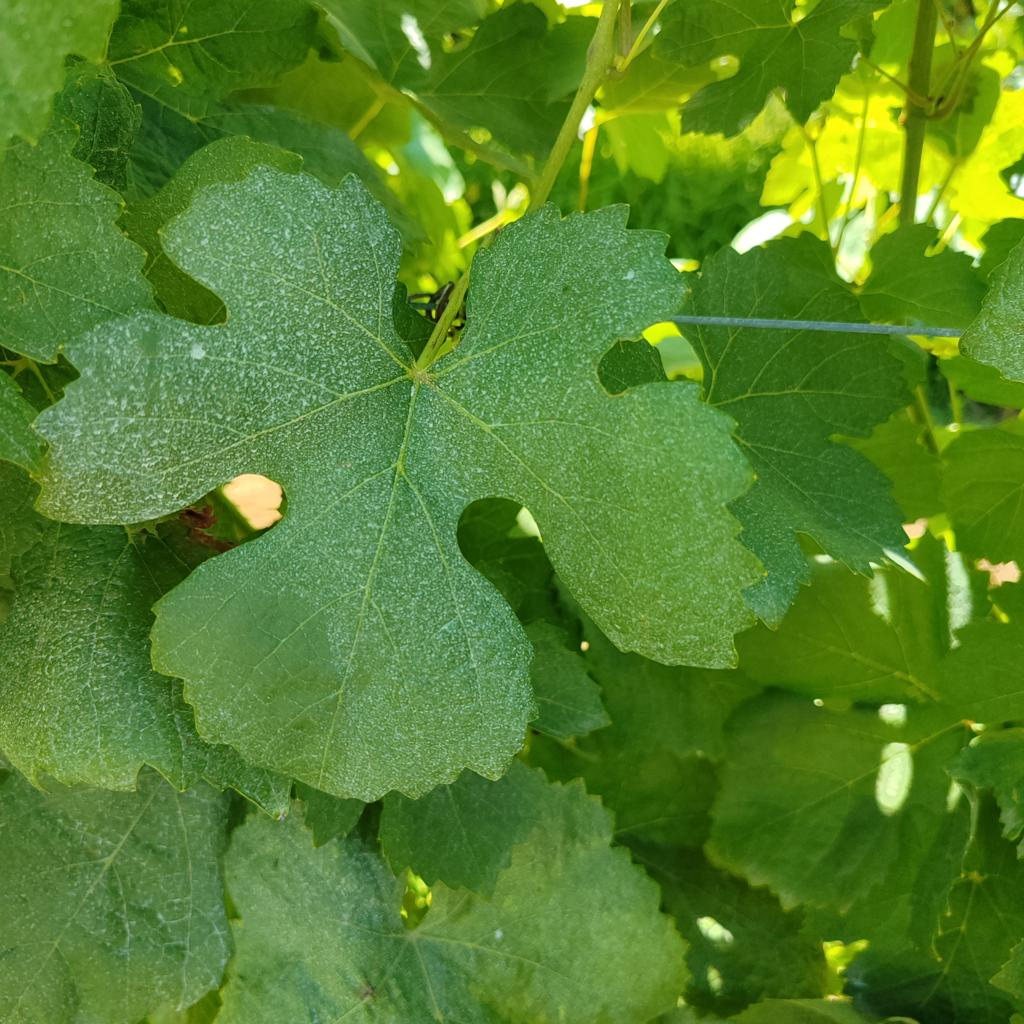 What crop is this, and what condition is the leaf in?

grapevine, healthy
